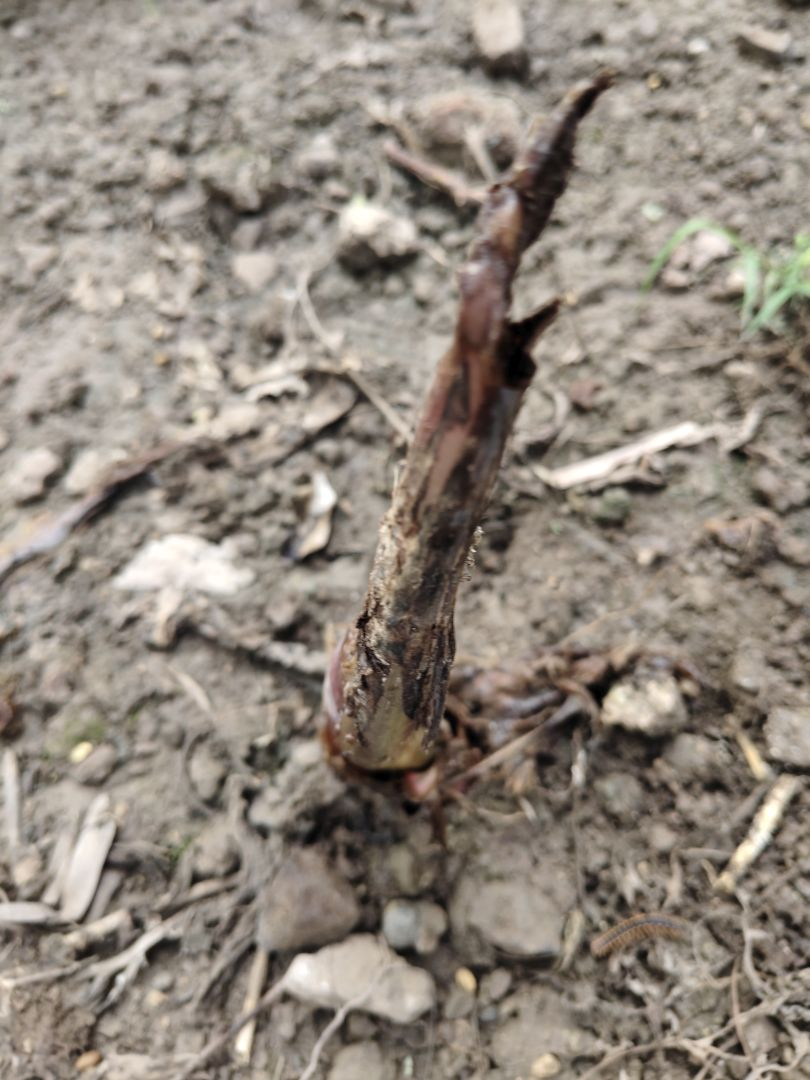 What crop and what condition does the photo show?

taro, root rot
